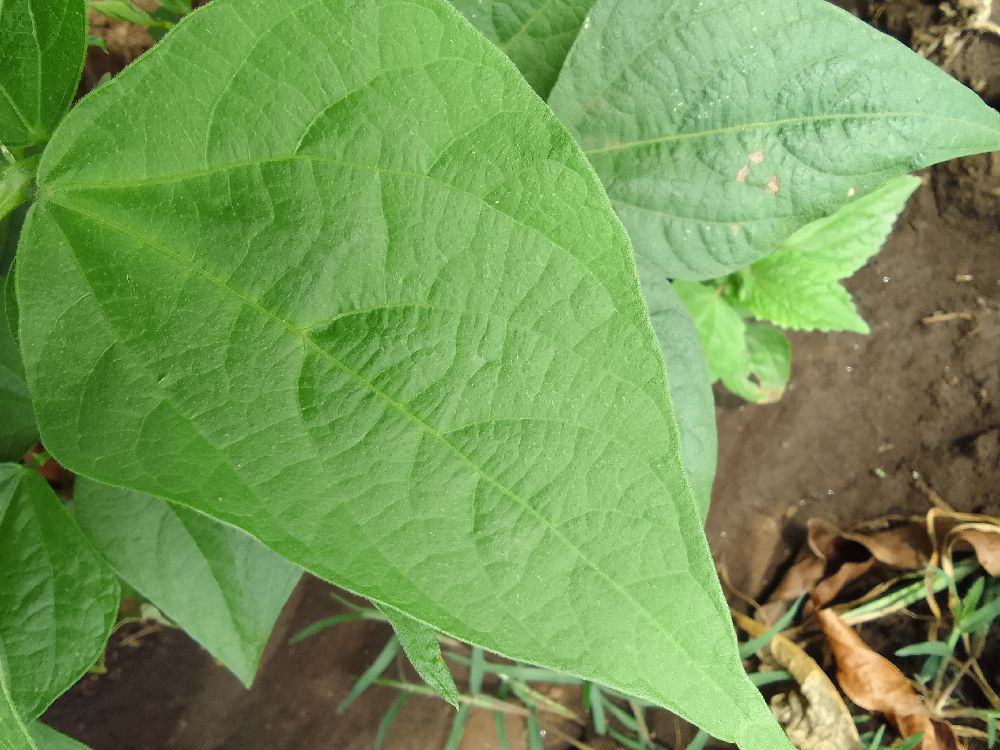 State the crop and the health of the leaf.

common bean, healthy
